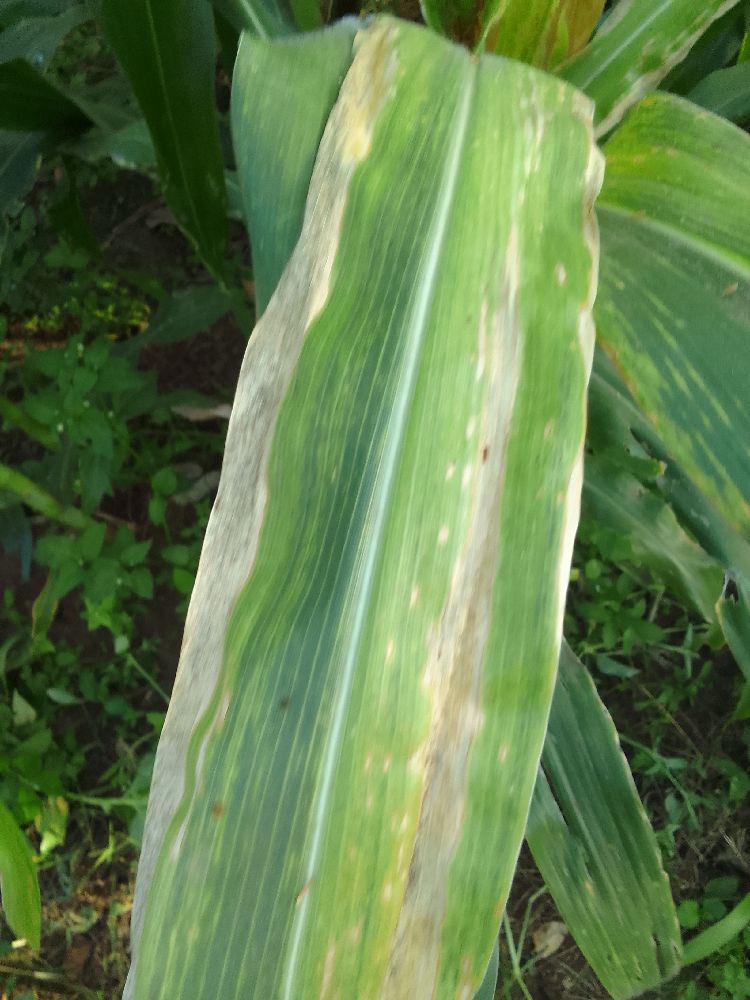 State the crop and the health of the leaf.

maize, maize lethal necrosis
